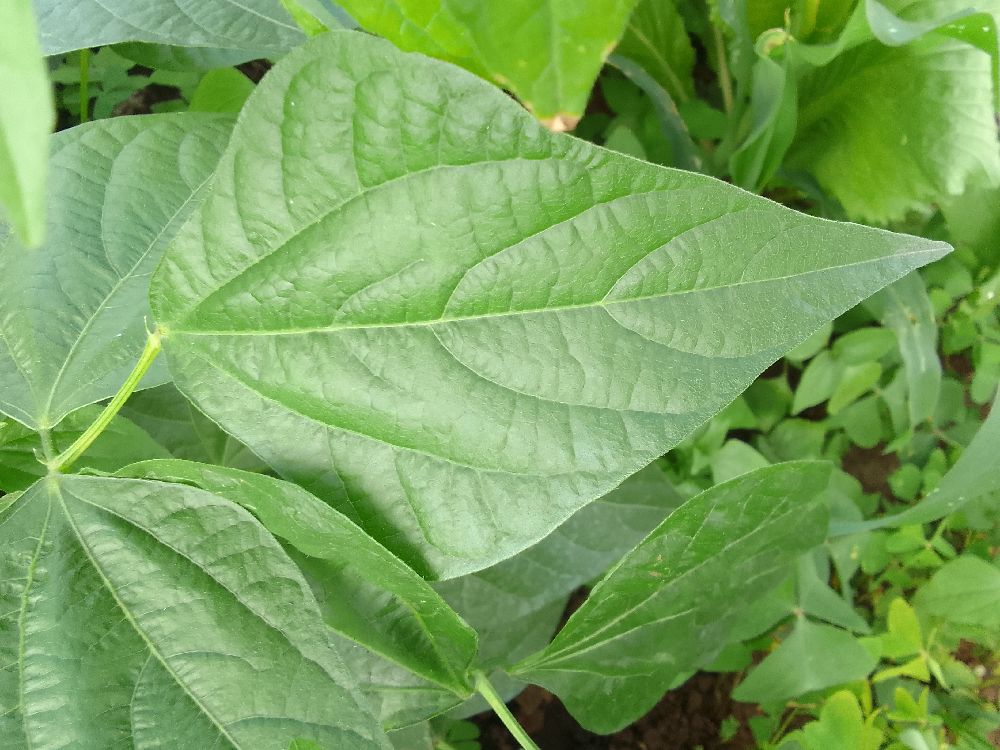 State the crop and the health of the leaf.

common bean, healthy
